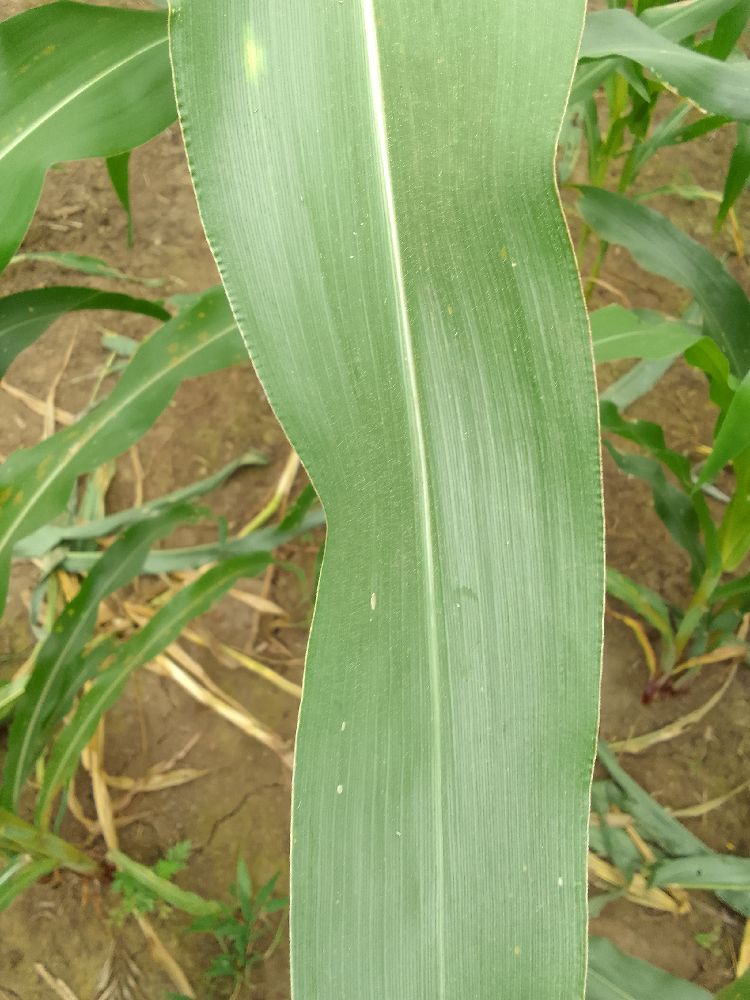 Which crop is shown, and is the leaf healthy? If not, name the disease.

maize, healthy
